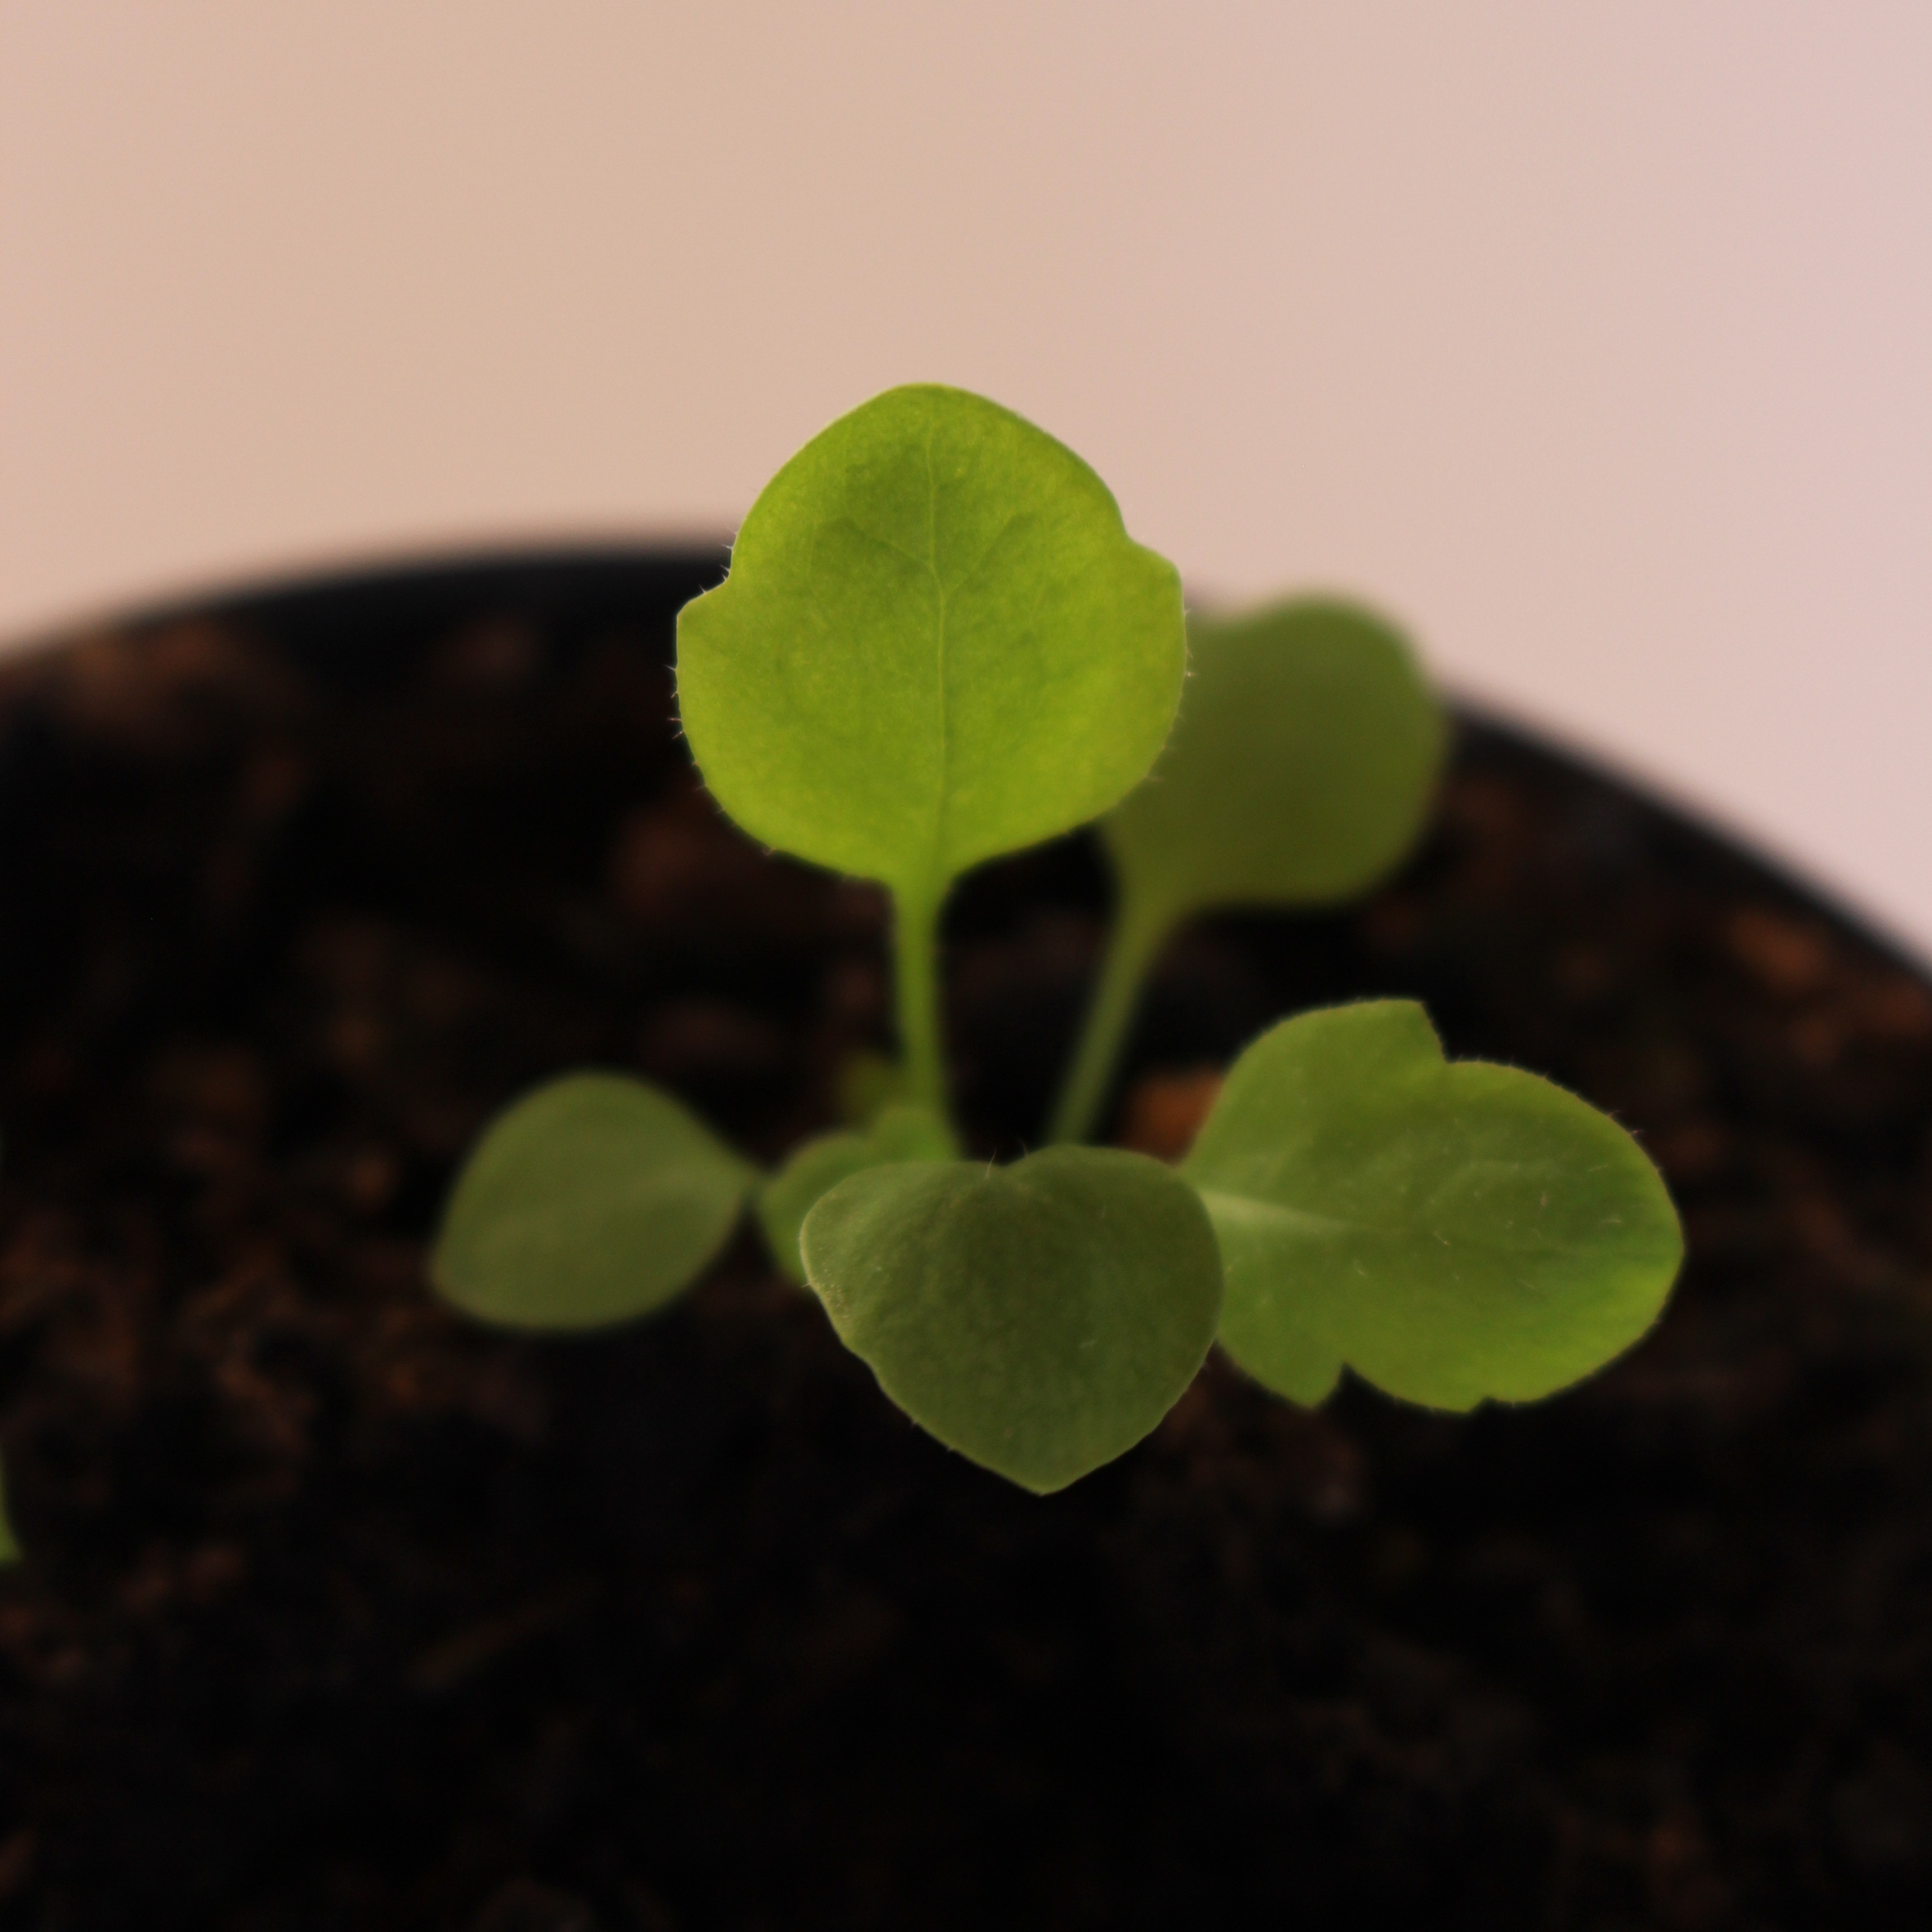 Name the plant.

Papaver rhoeas
